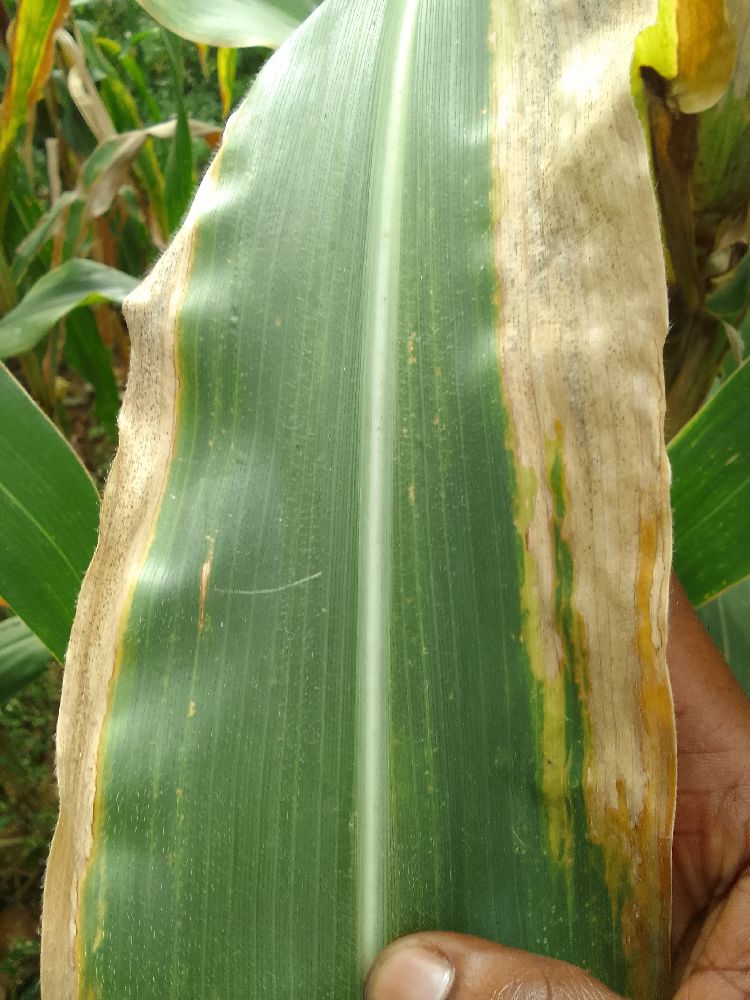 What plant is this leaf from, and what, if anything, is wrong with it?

maize, maize lethal necrosis
